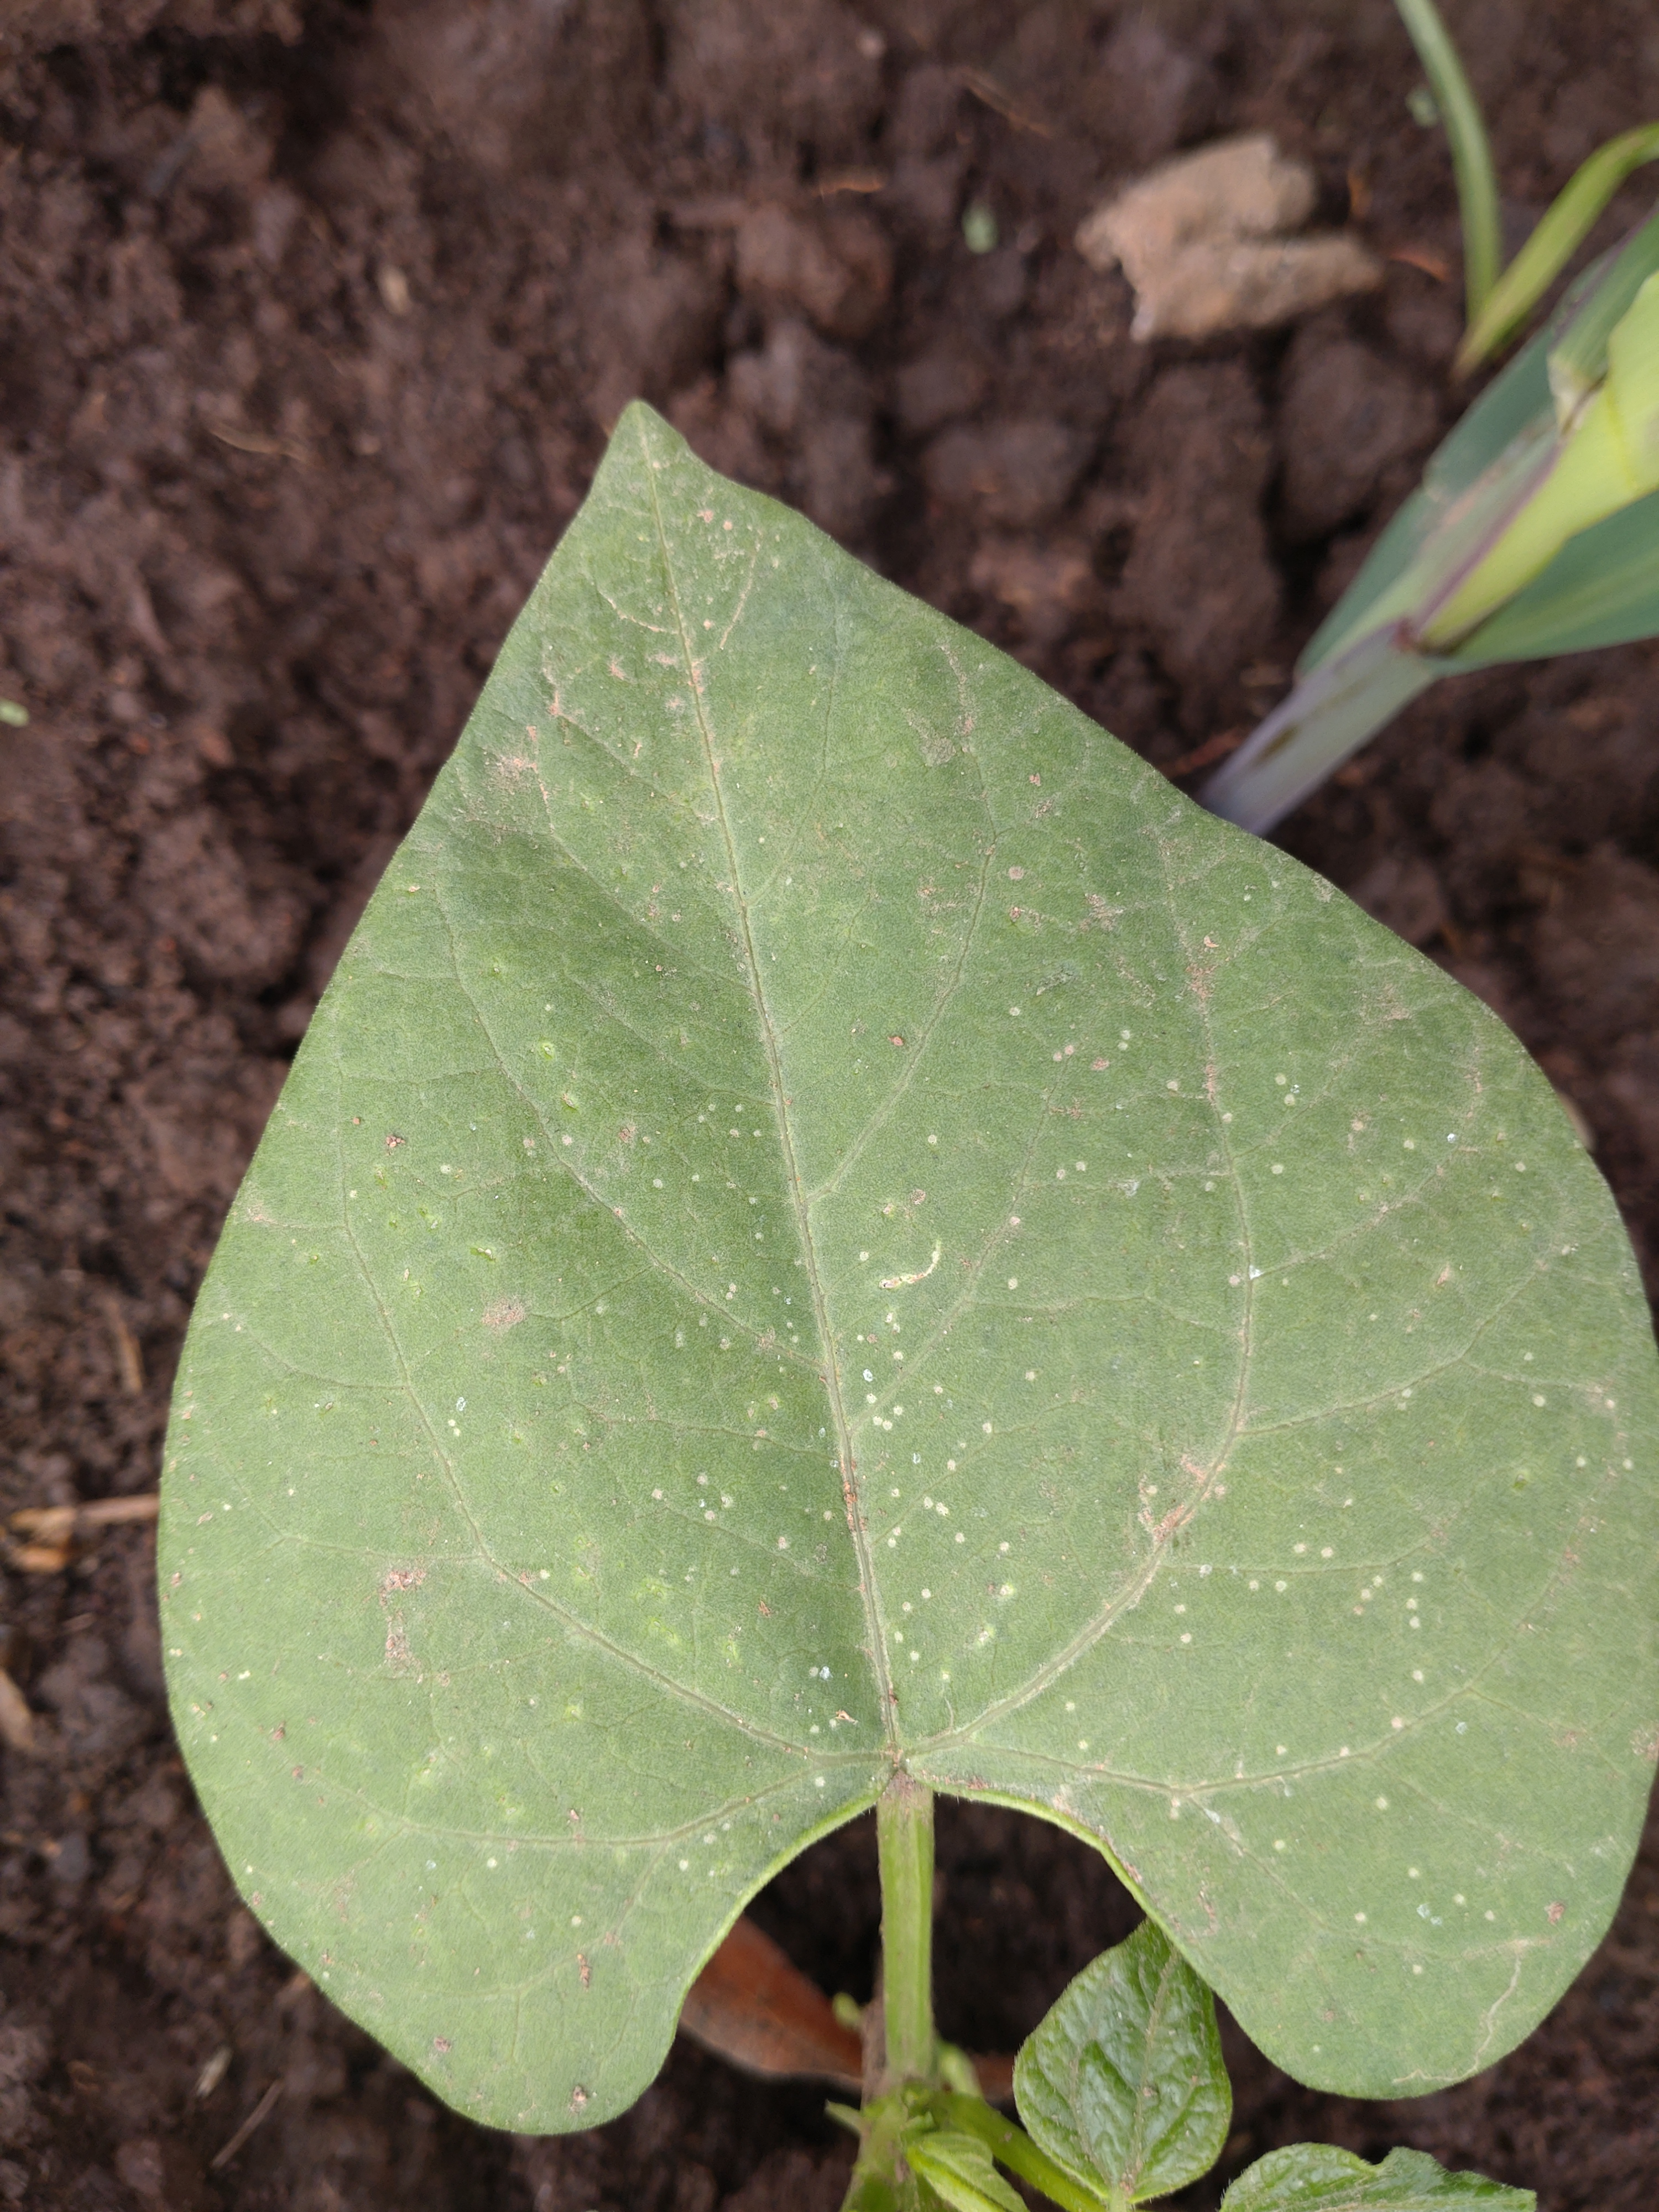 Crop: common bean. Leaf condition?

healthy
